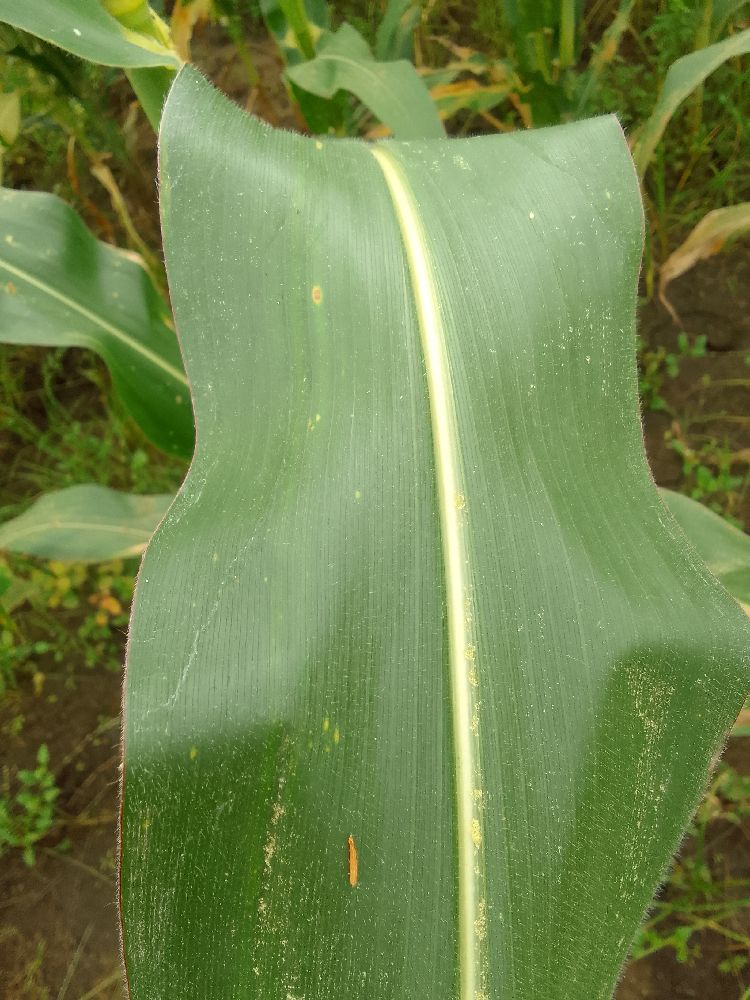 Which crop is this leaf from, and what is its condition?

maize, healthy
